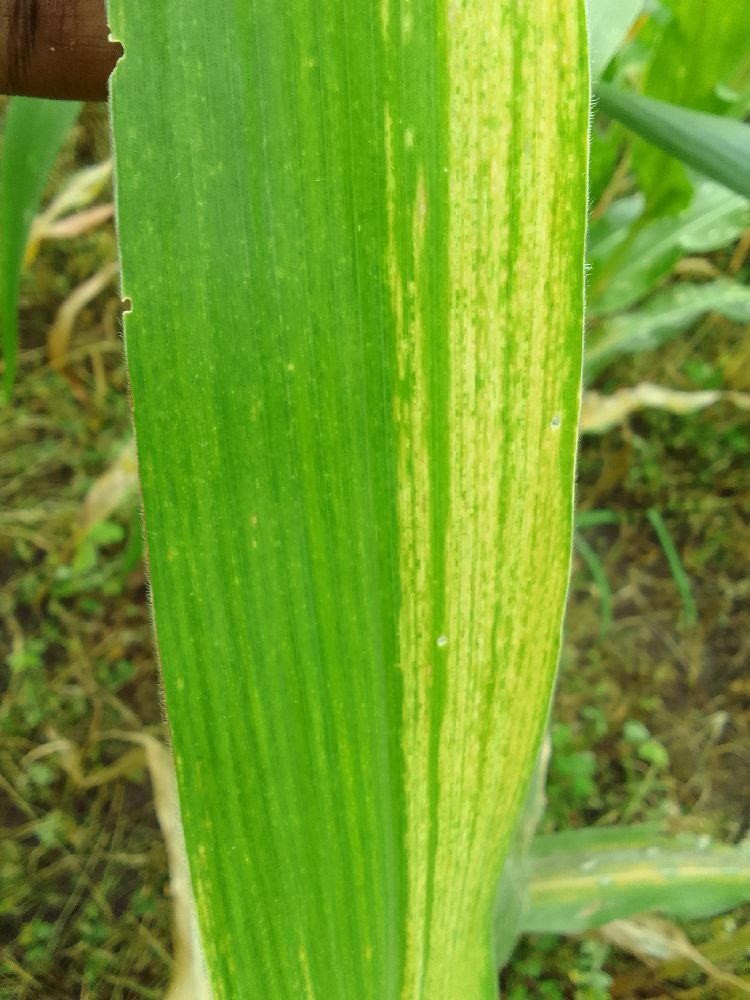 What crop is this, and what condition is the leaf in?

maize, maize lethal necrosis
